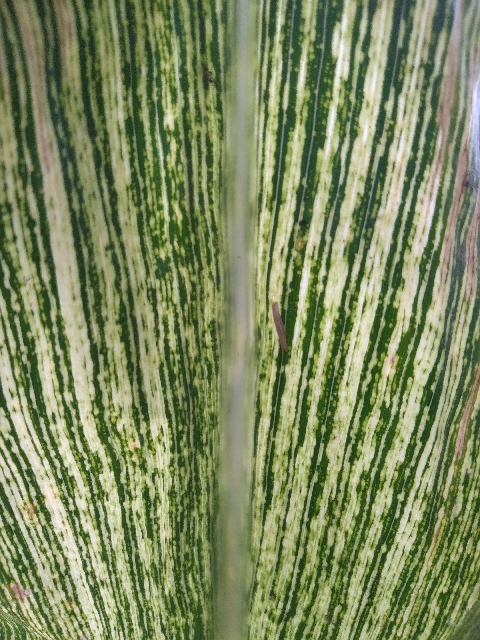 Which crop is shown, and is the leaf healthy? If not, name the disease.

maize, maize streak virus
